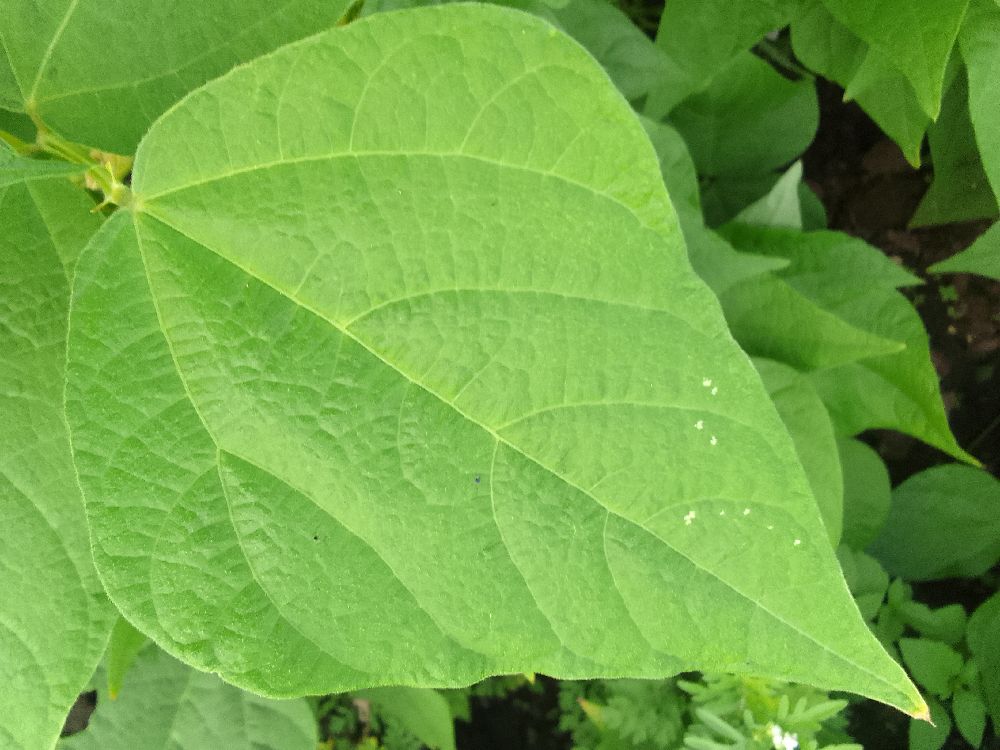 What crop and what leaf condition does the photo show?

common bean, healthy
